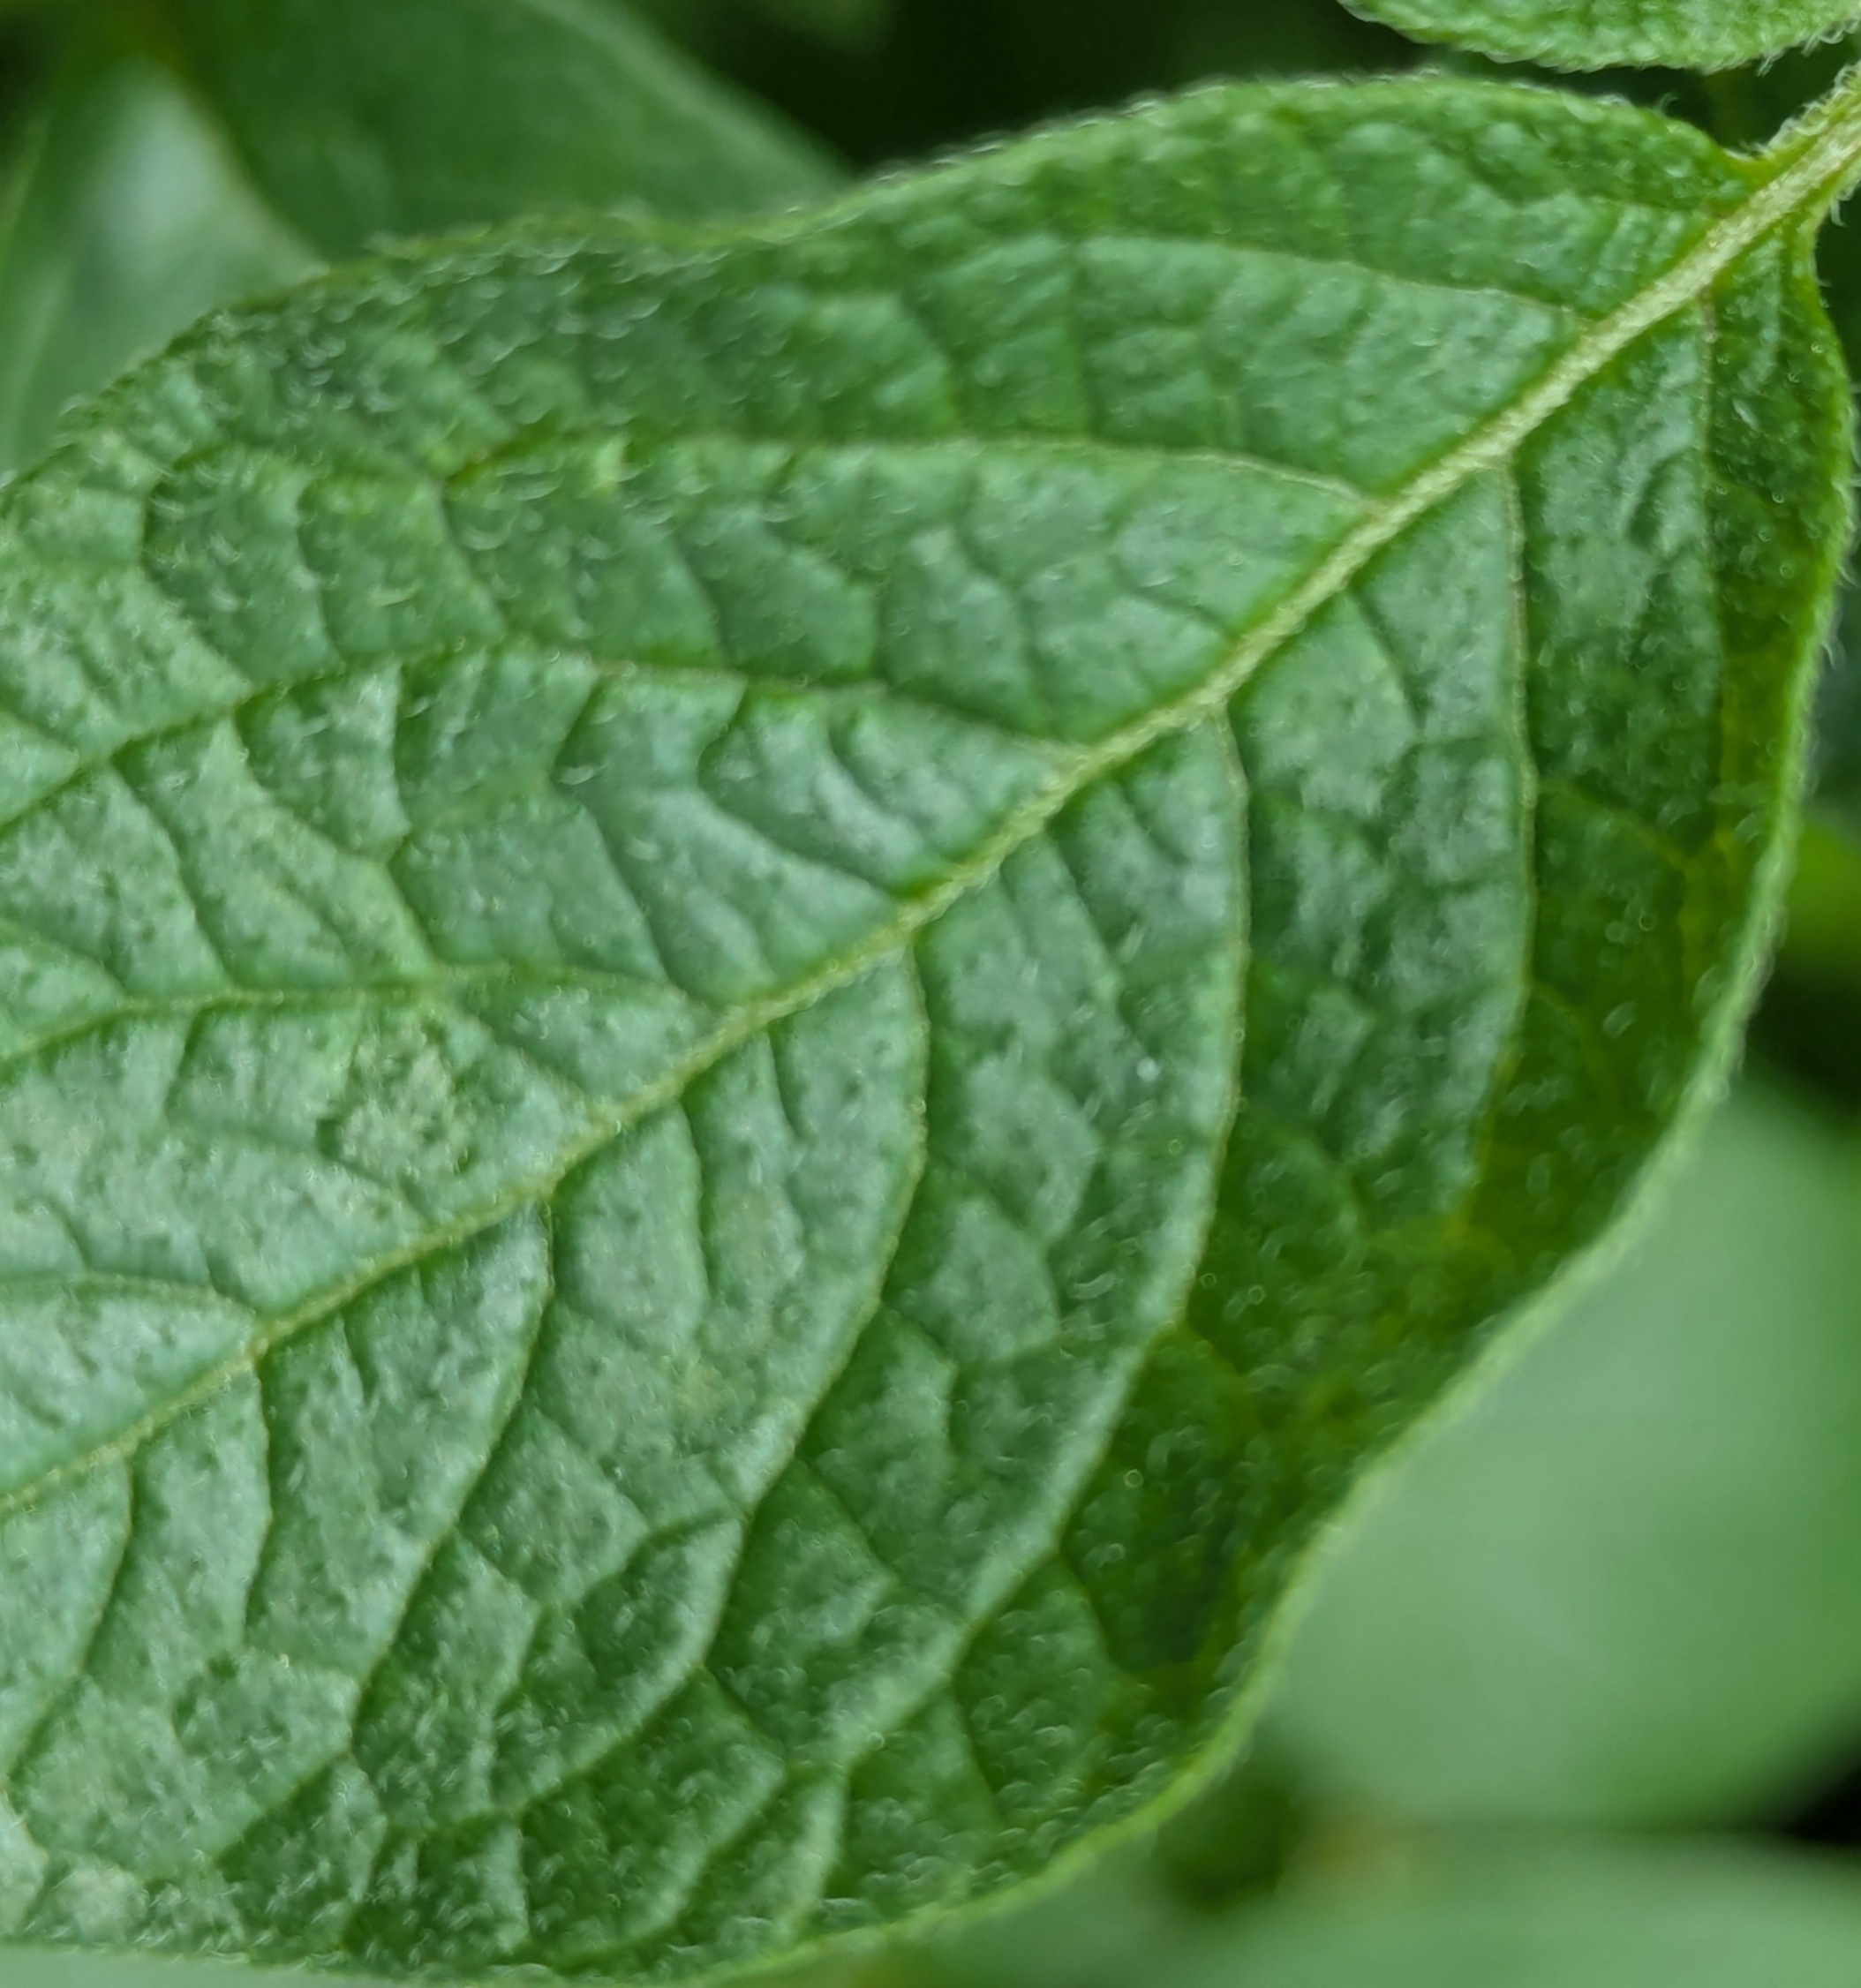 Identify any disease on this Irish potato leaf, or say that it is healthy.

healthy
